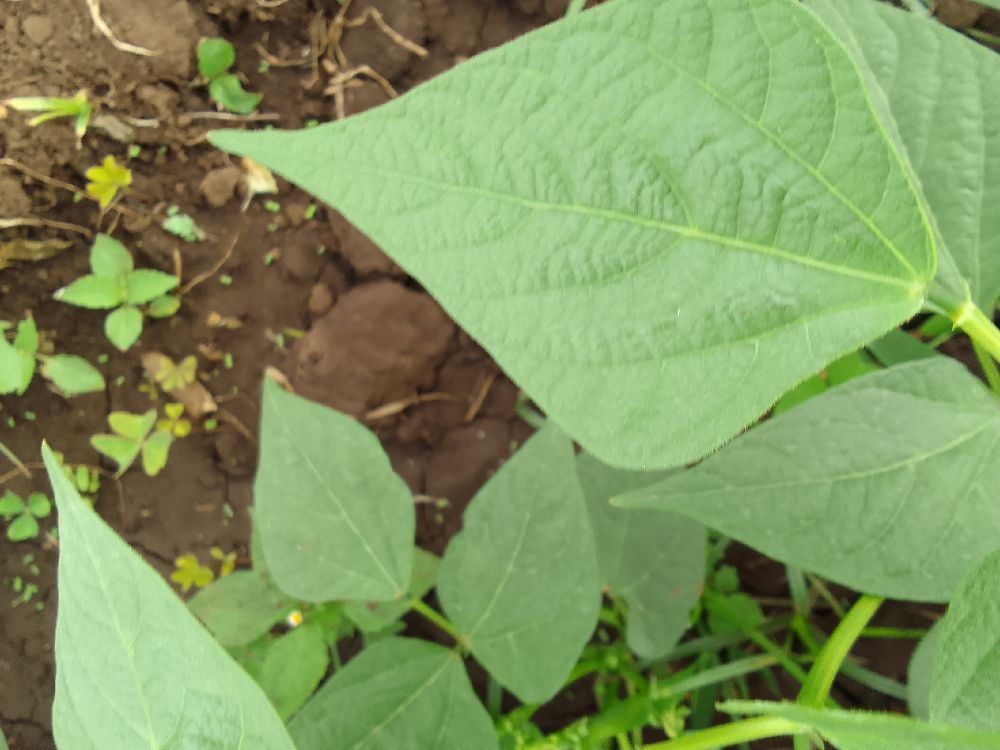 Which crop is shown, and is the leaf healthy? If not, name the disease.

common bean, healthy
